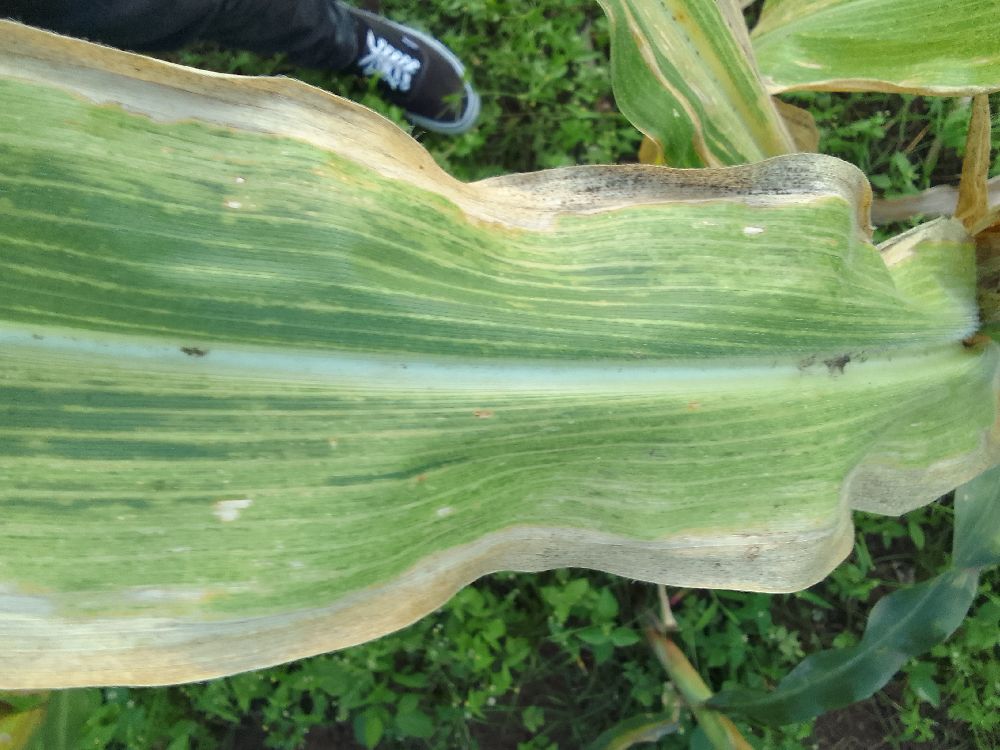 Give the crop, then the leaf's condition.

maize, maize lethal necrosis
